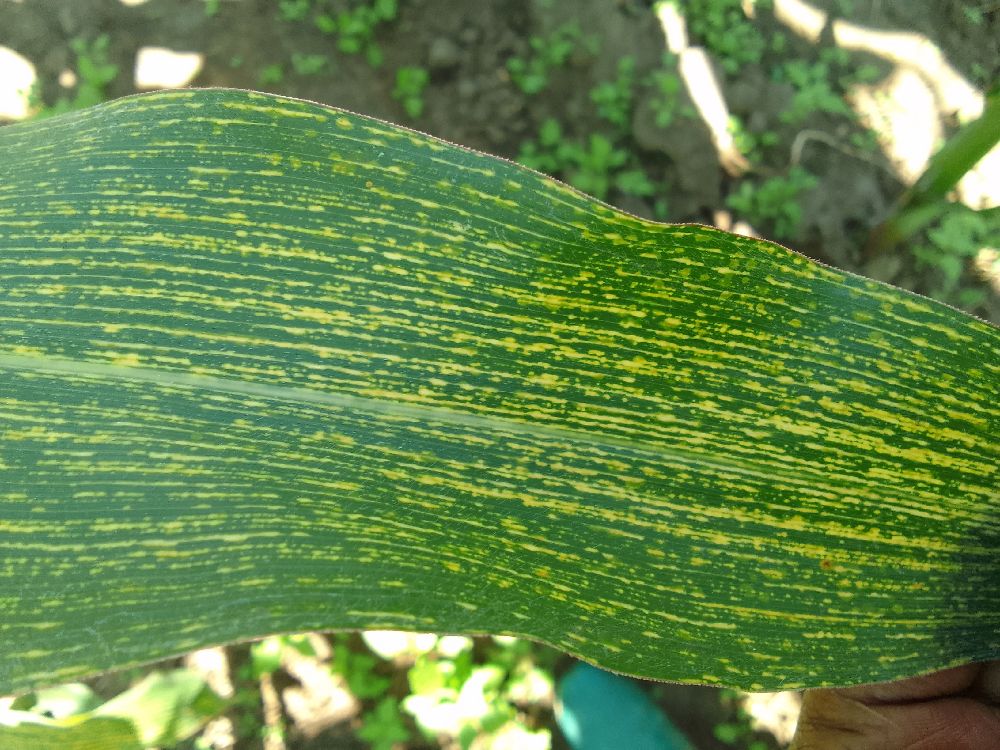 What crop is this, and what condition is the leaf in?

maize, maize streak virus
